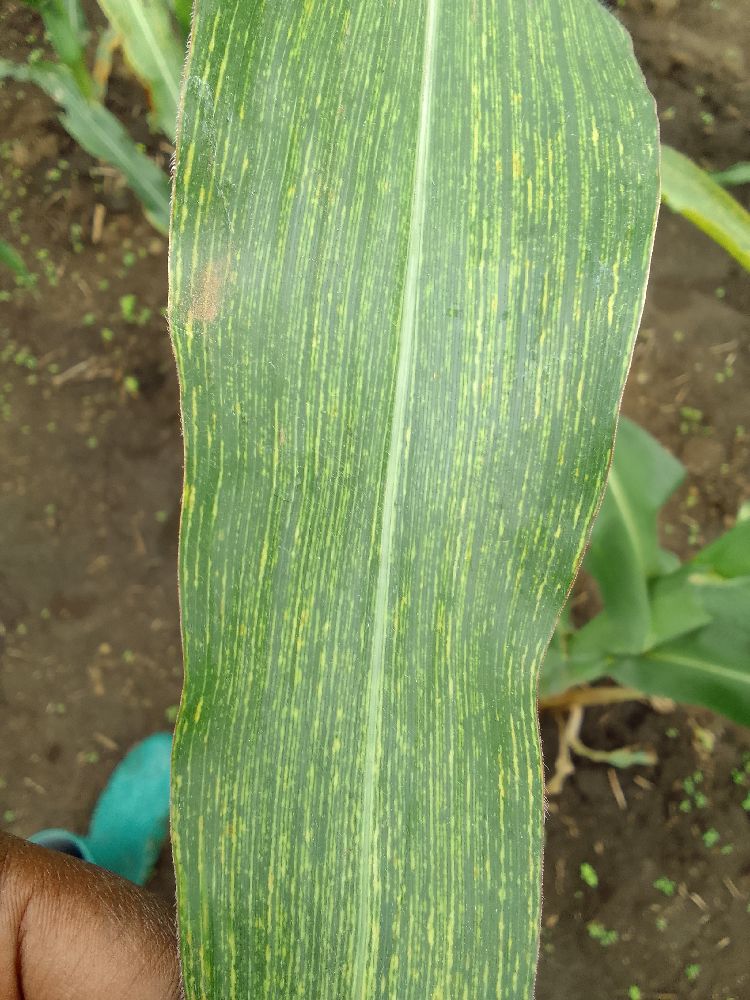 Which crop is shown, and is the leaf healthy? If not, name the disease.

maize, maize streak virus
